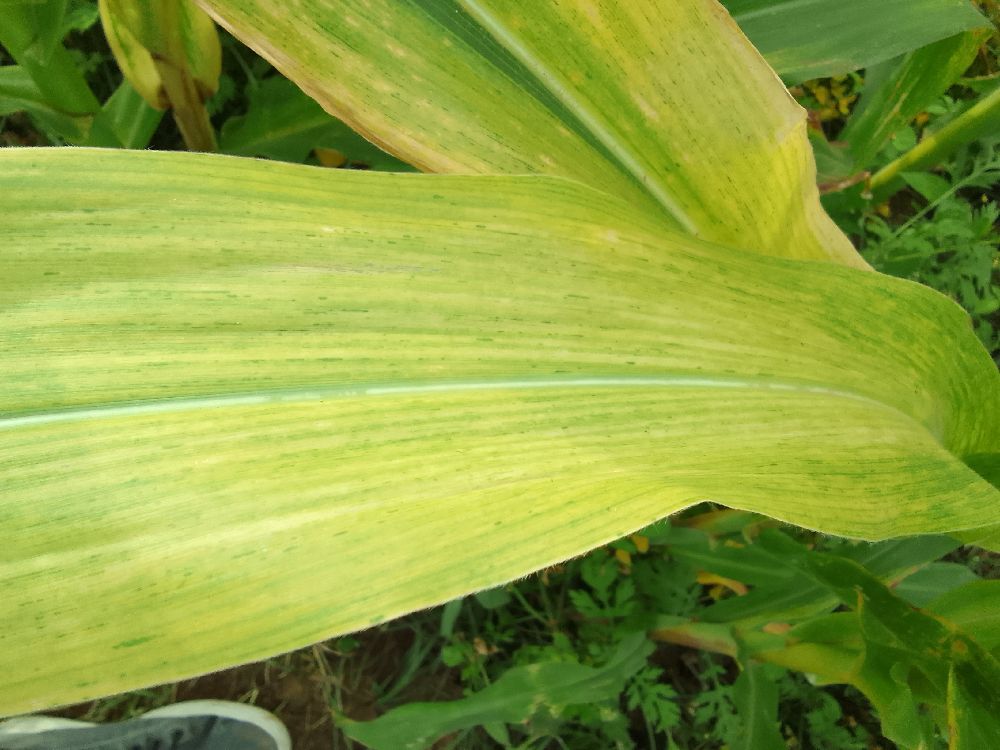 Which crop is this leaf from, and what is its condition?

maize, maize lethal necrosis
